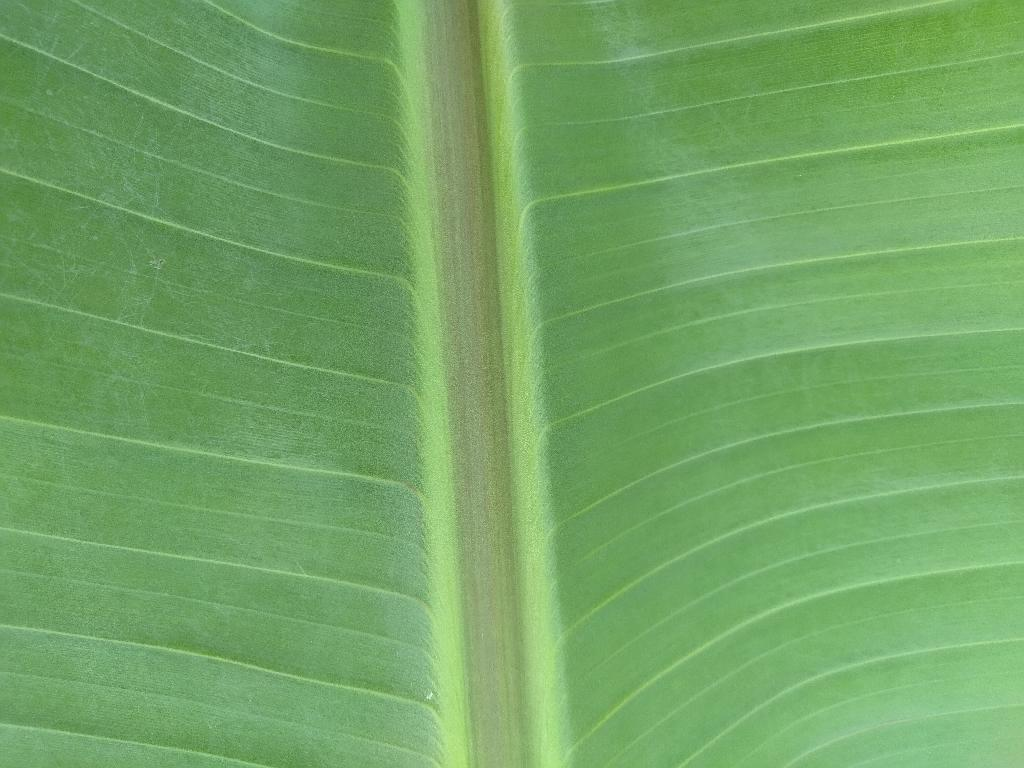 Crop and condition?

banana, healthy
